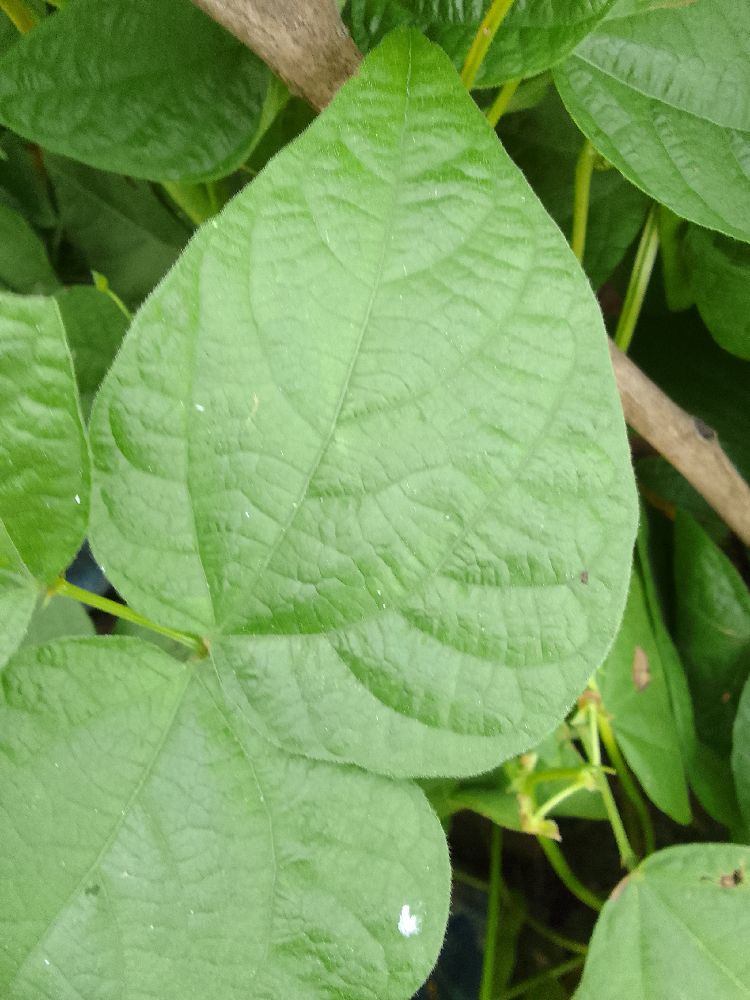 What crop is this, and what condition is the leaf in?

common bean, healthy
